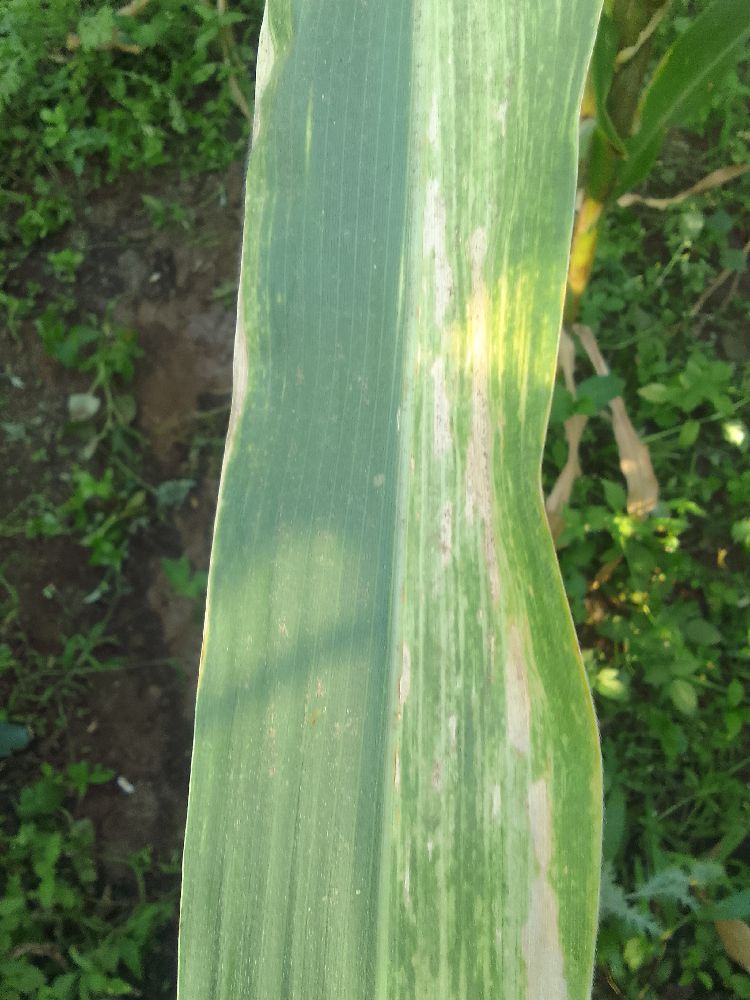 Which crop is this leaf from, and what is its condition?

maize, maize lethal necrosis
